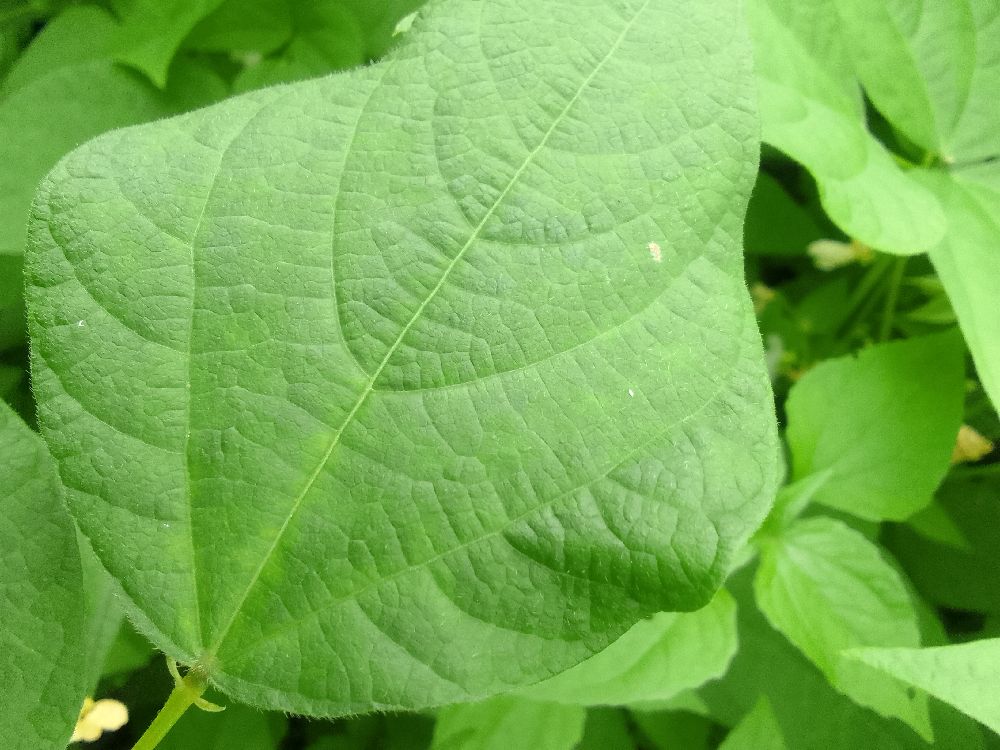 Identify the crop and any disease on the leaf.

common bean, healthy
